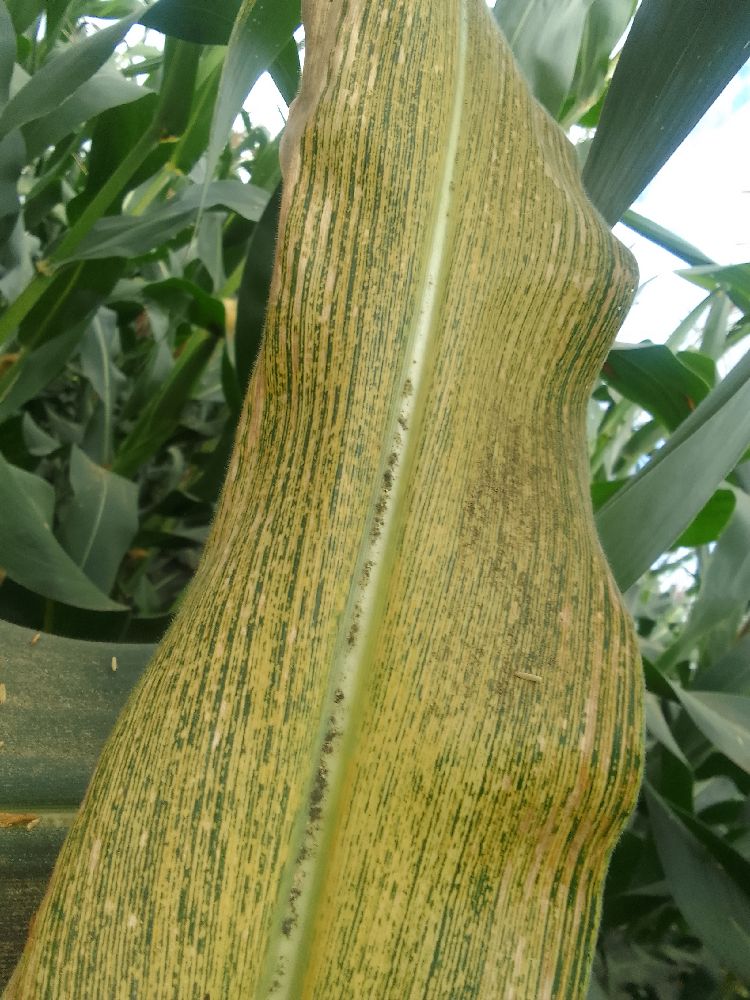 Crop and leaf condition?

maize, maize streak virus
